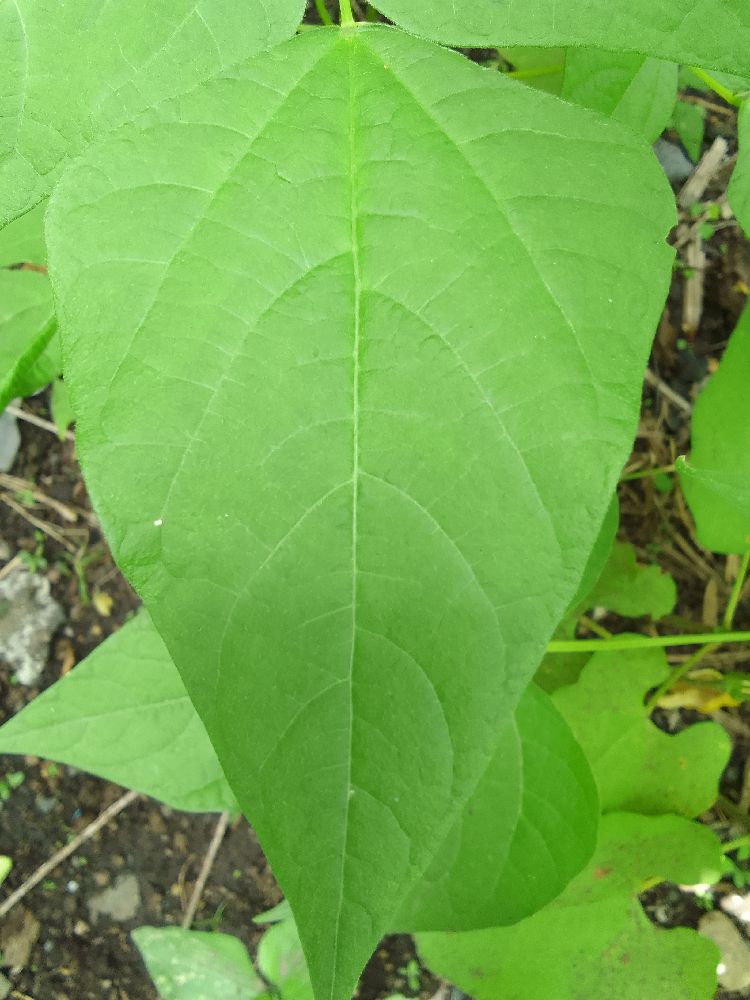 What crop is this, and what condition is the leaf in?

common bean, healthy
